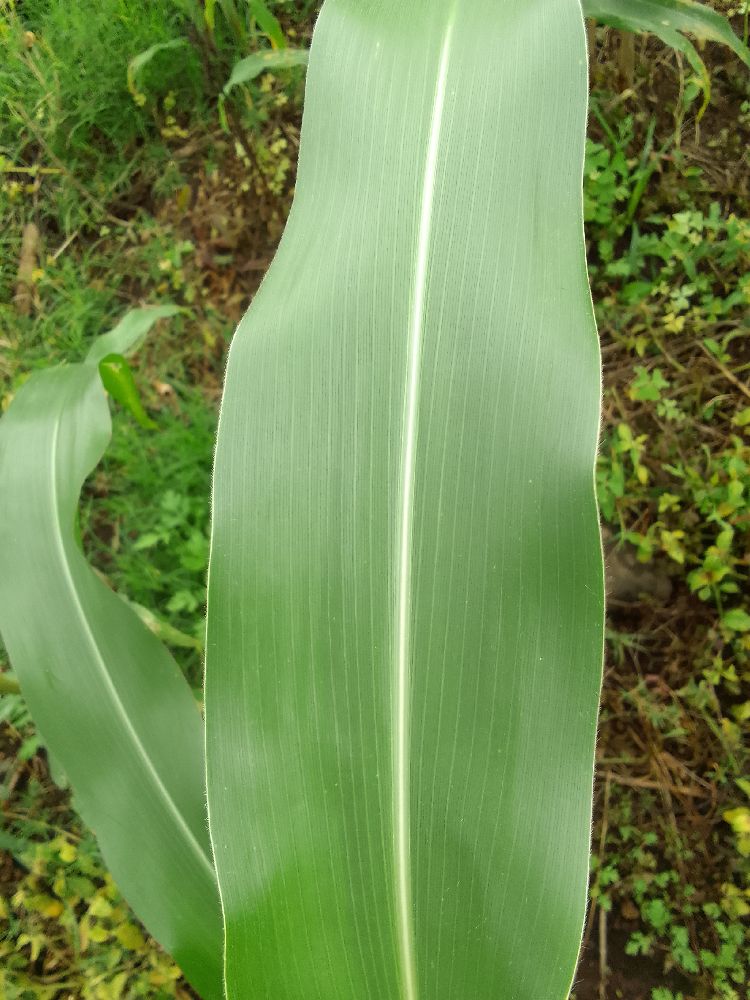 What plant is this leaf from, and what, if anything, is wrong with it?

maize, healthy
